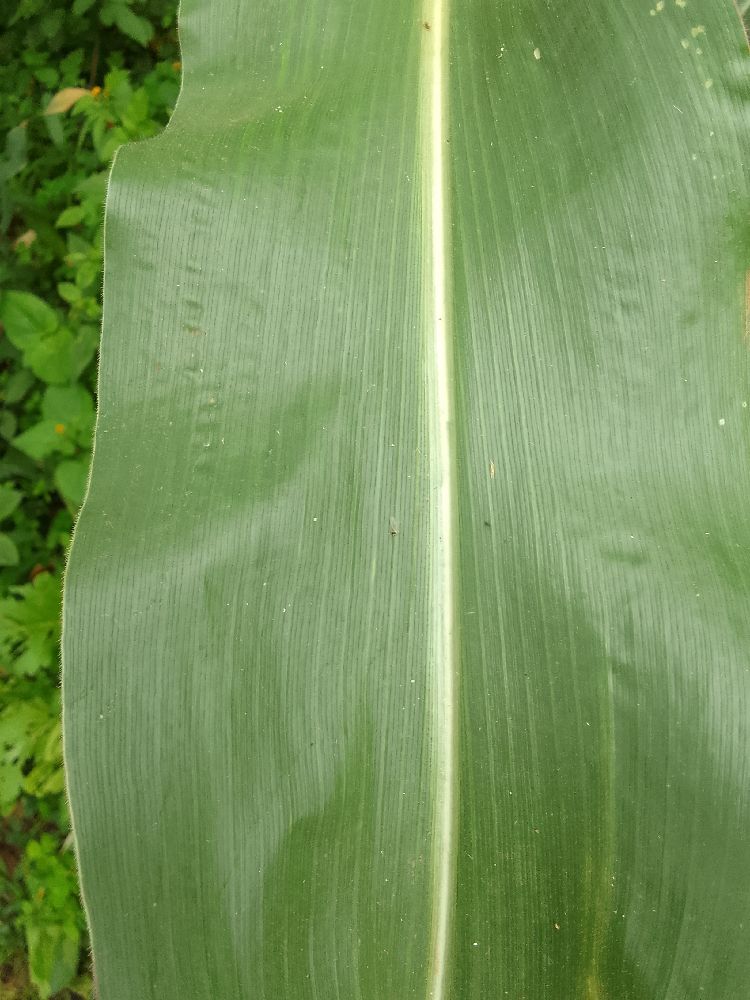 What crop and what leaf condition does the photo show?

maize, healthy
